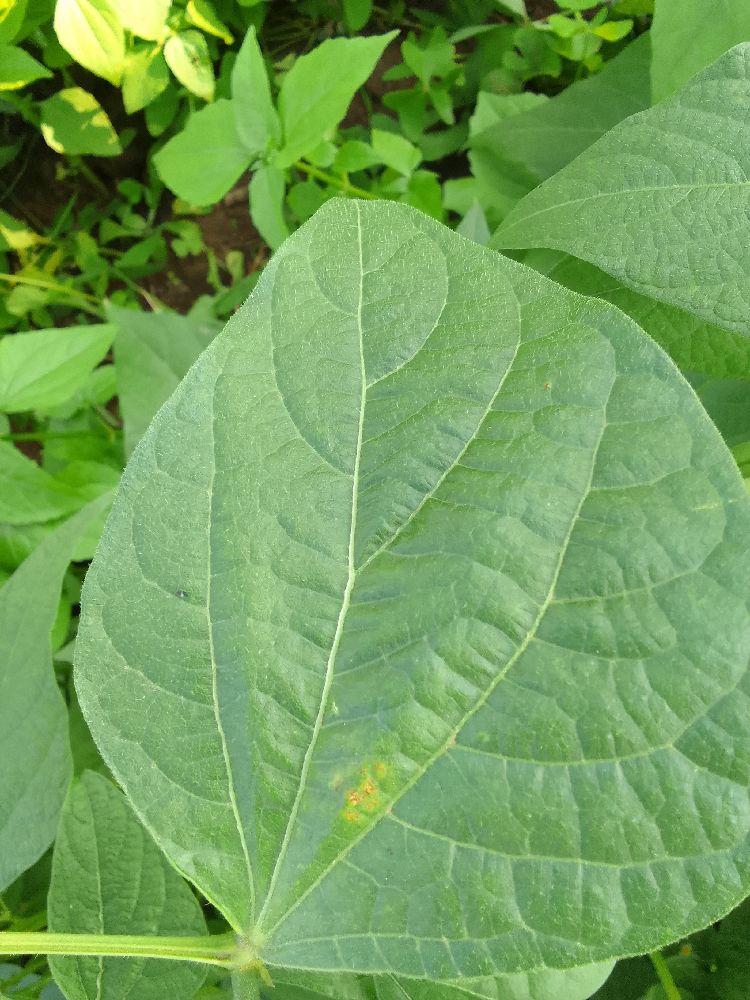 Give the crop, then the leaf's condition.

common bean, healthy
